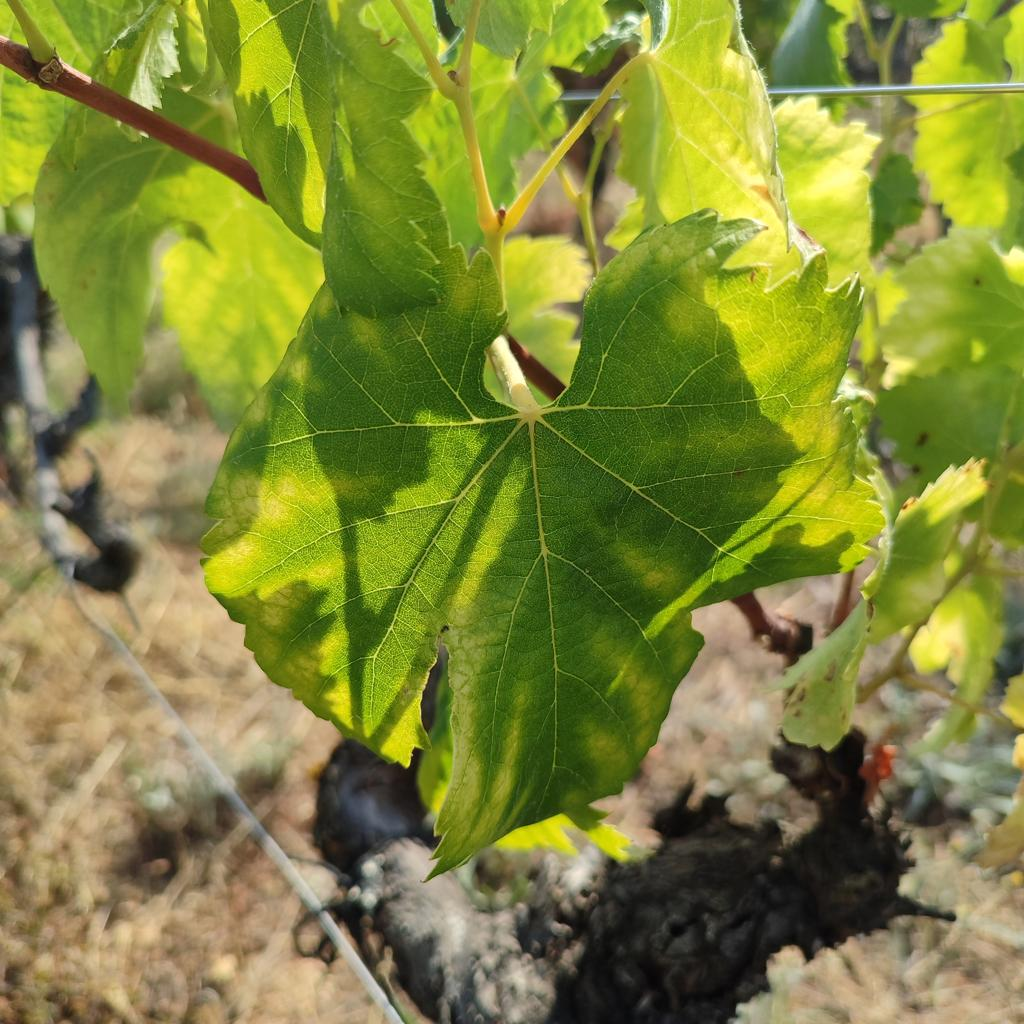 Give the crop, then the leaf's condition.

grapevine, esca complex
